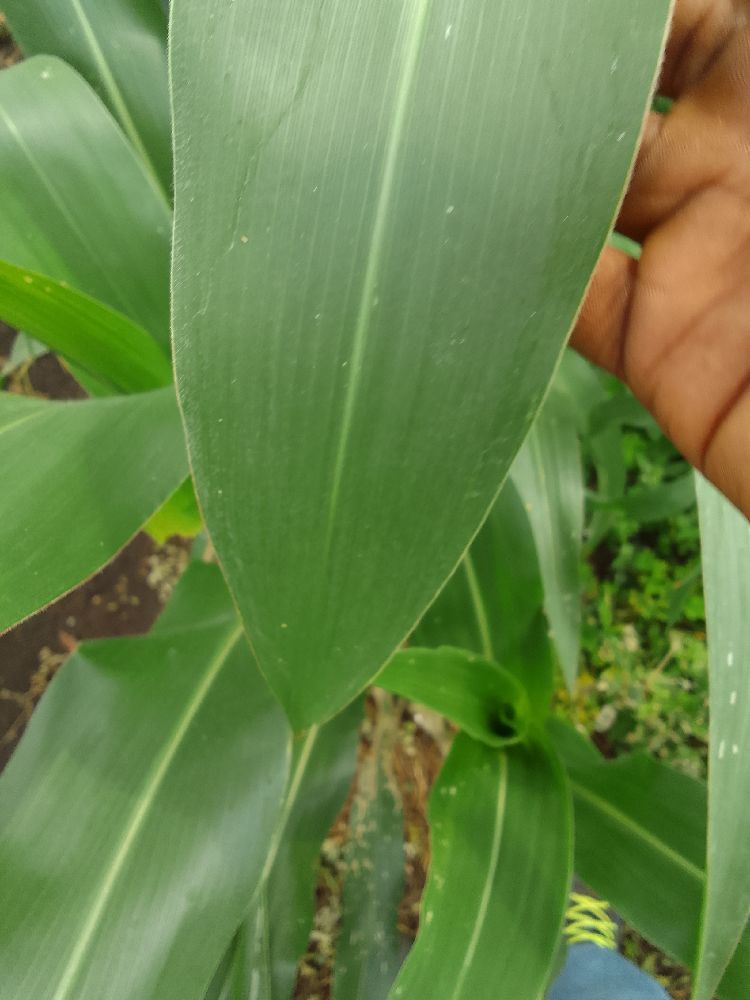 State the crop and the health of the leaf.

maize, healthy
